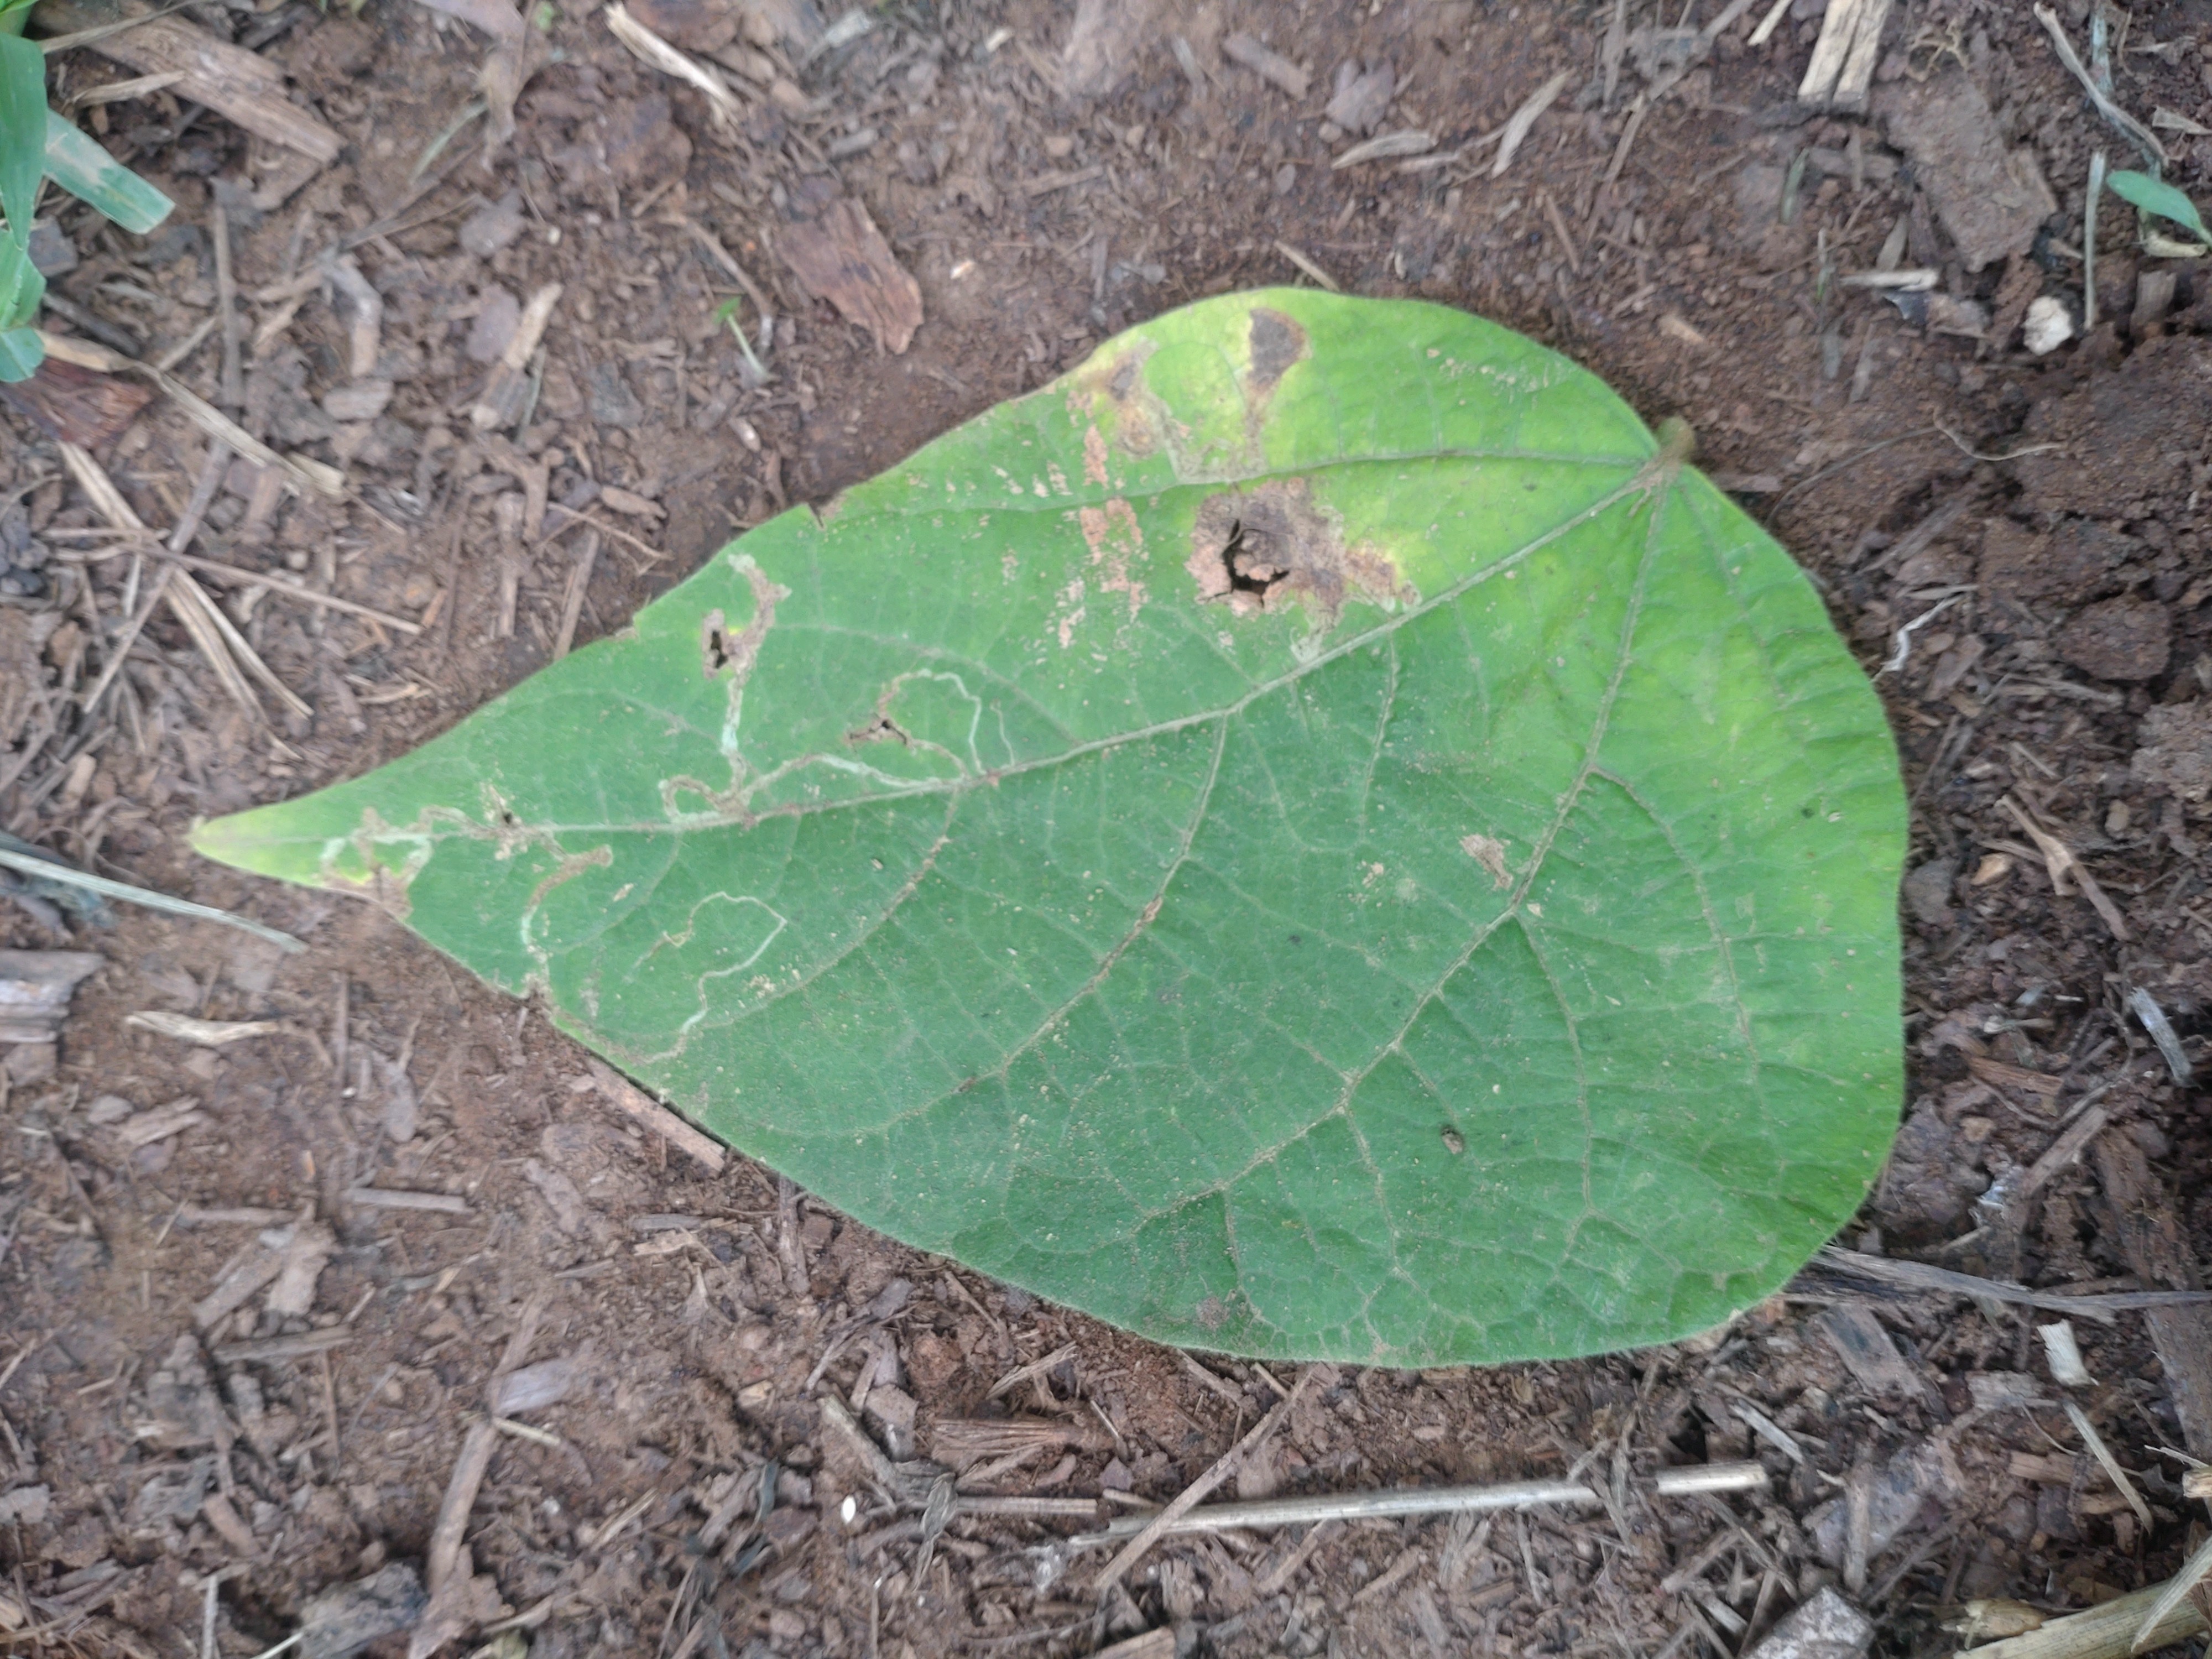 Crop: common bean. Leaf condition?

anthracnose
